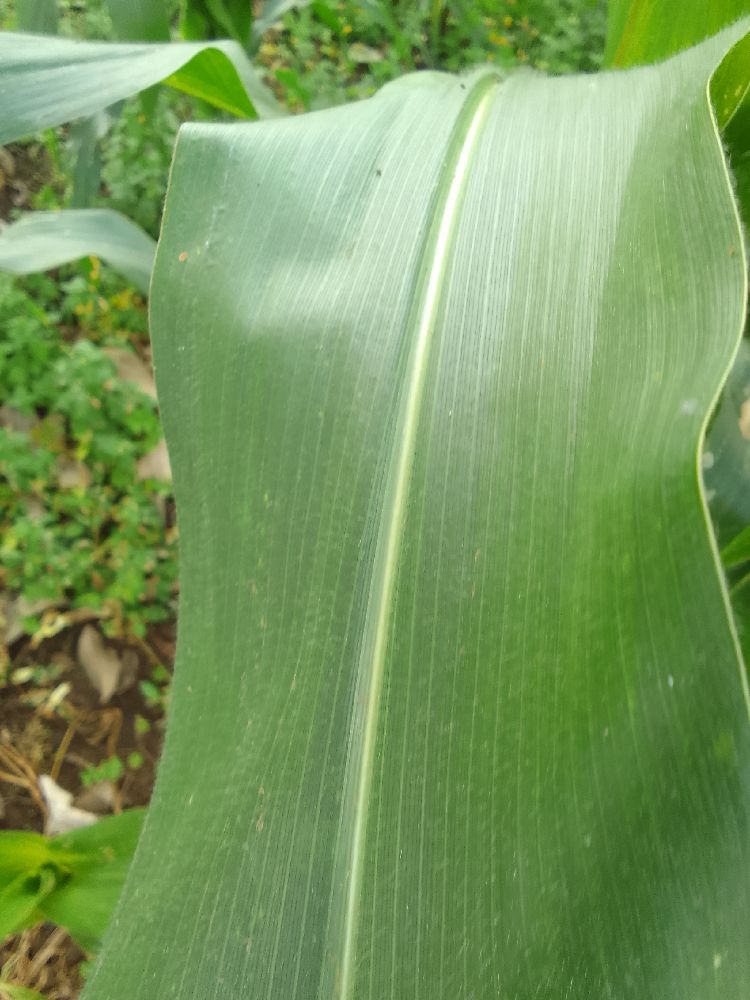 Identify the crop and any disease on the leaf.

maize, healthy
